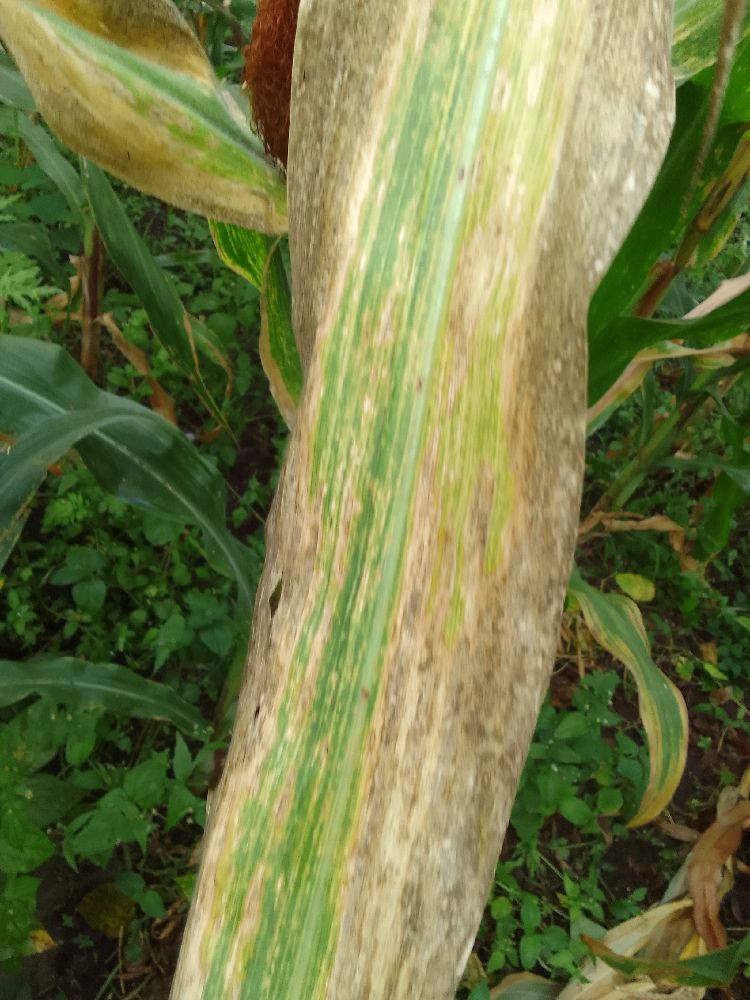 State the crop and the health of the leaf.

maize, maize lethal necrosis
